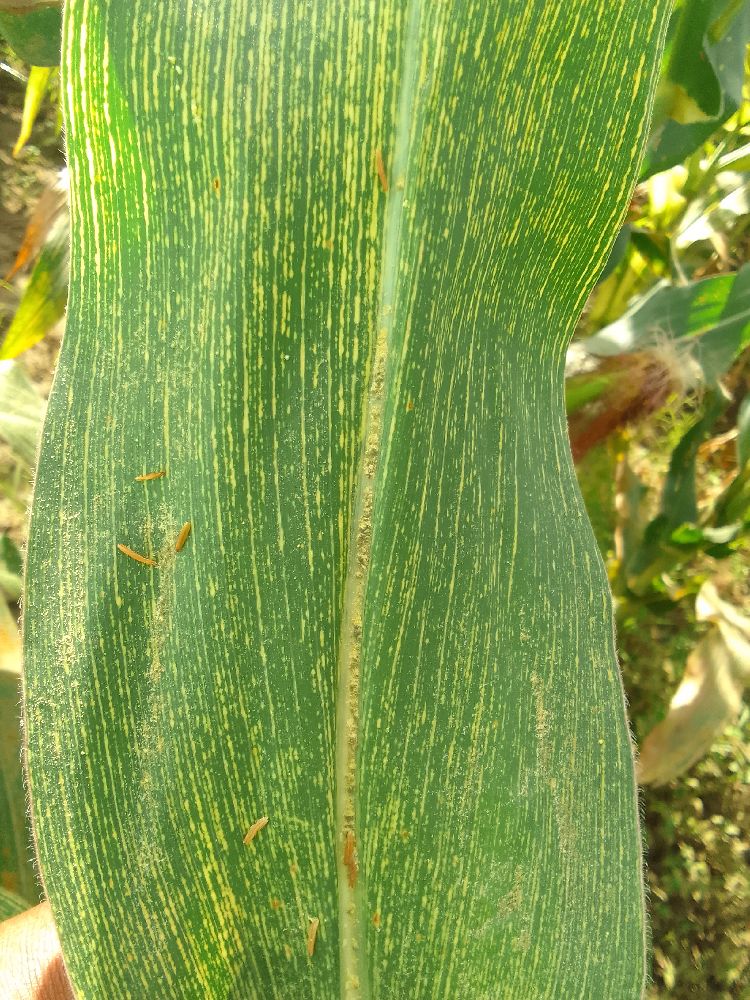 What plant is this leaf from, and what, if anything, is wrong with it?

maize, maize streak virus
